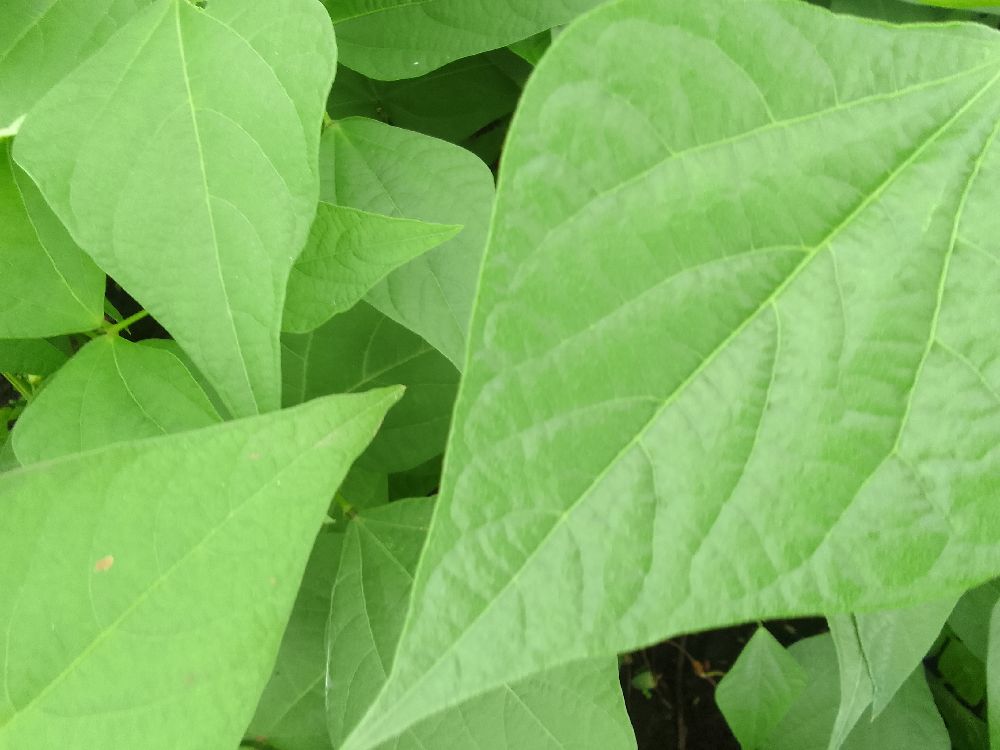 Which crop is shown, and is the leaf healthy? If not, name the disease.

common bean, healthy
